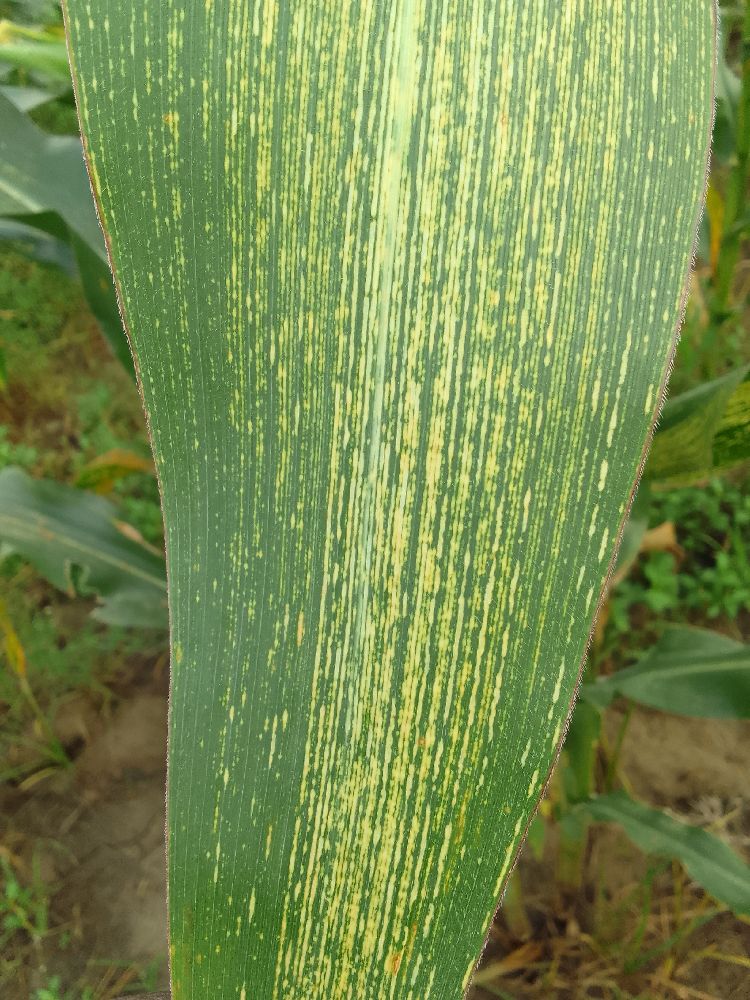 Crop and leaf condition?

maize, maize streak virus
